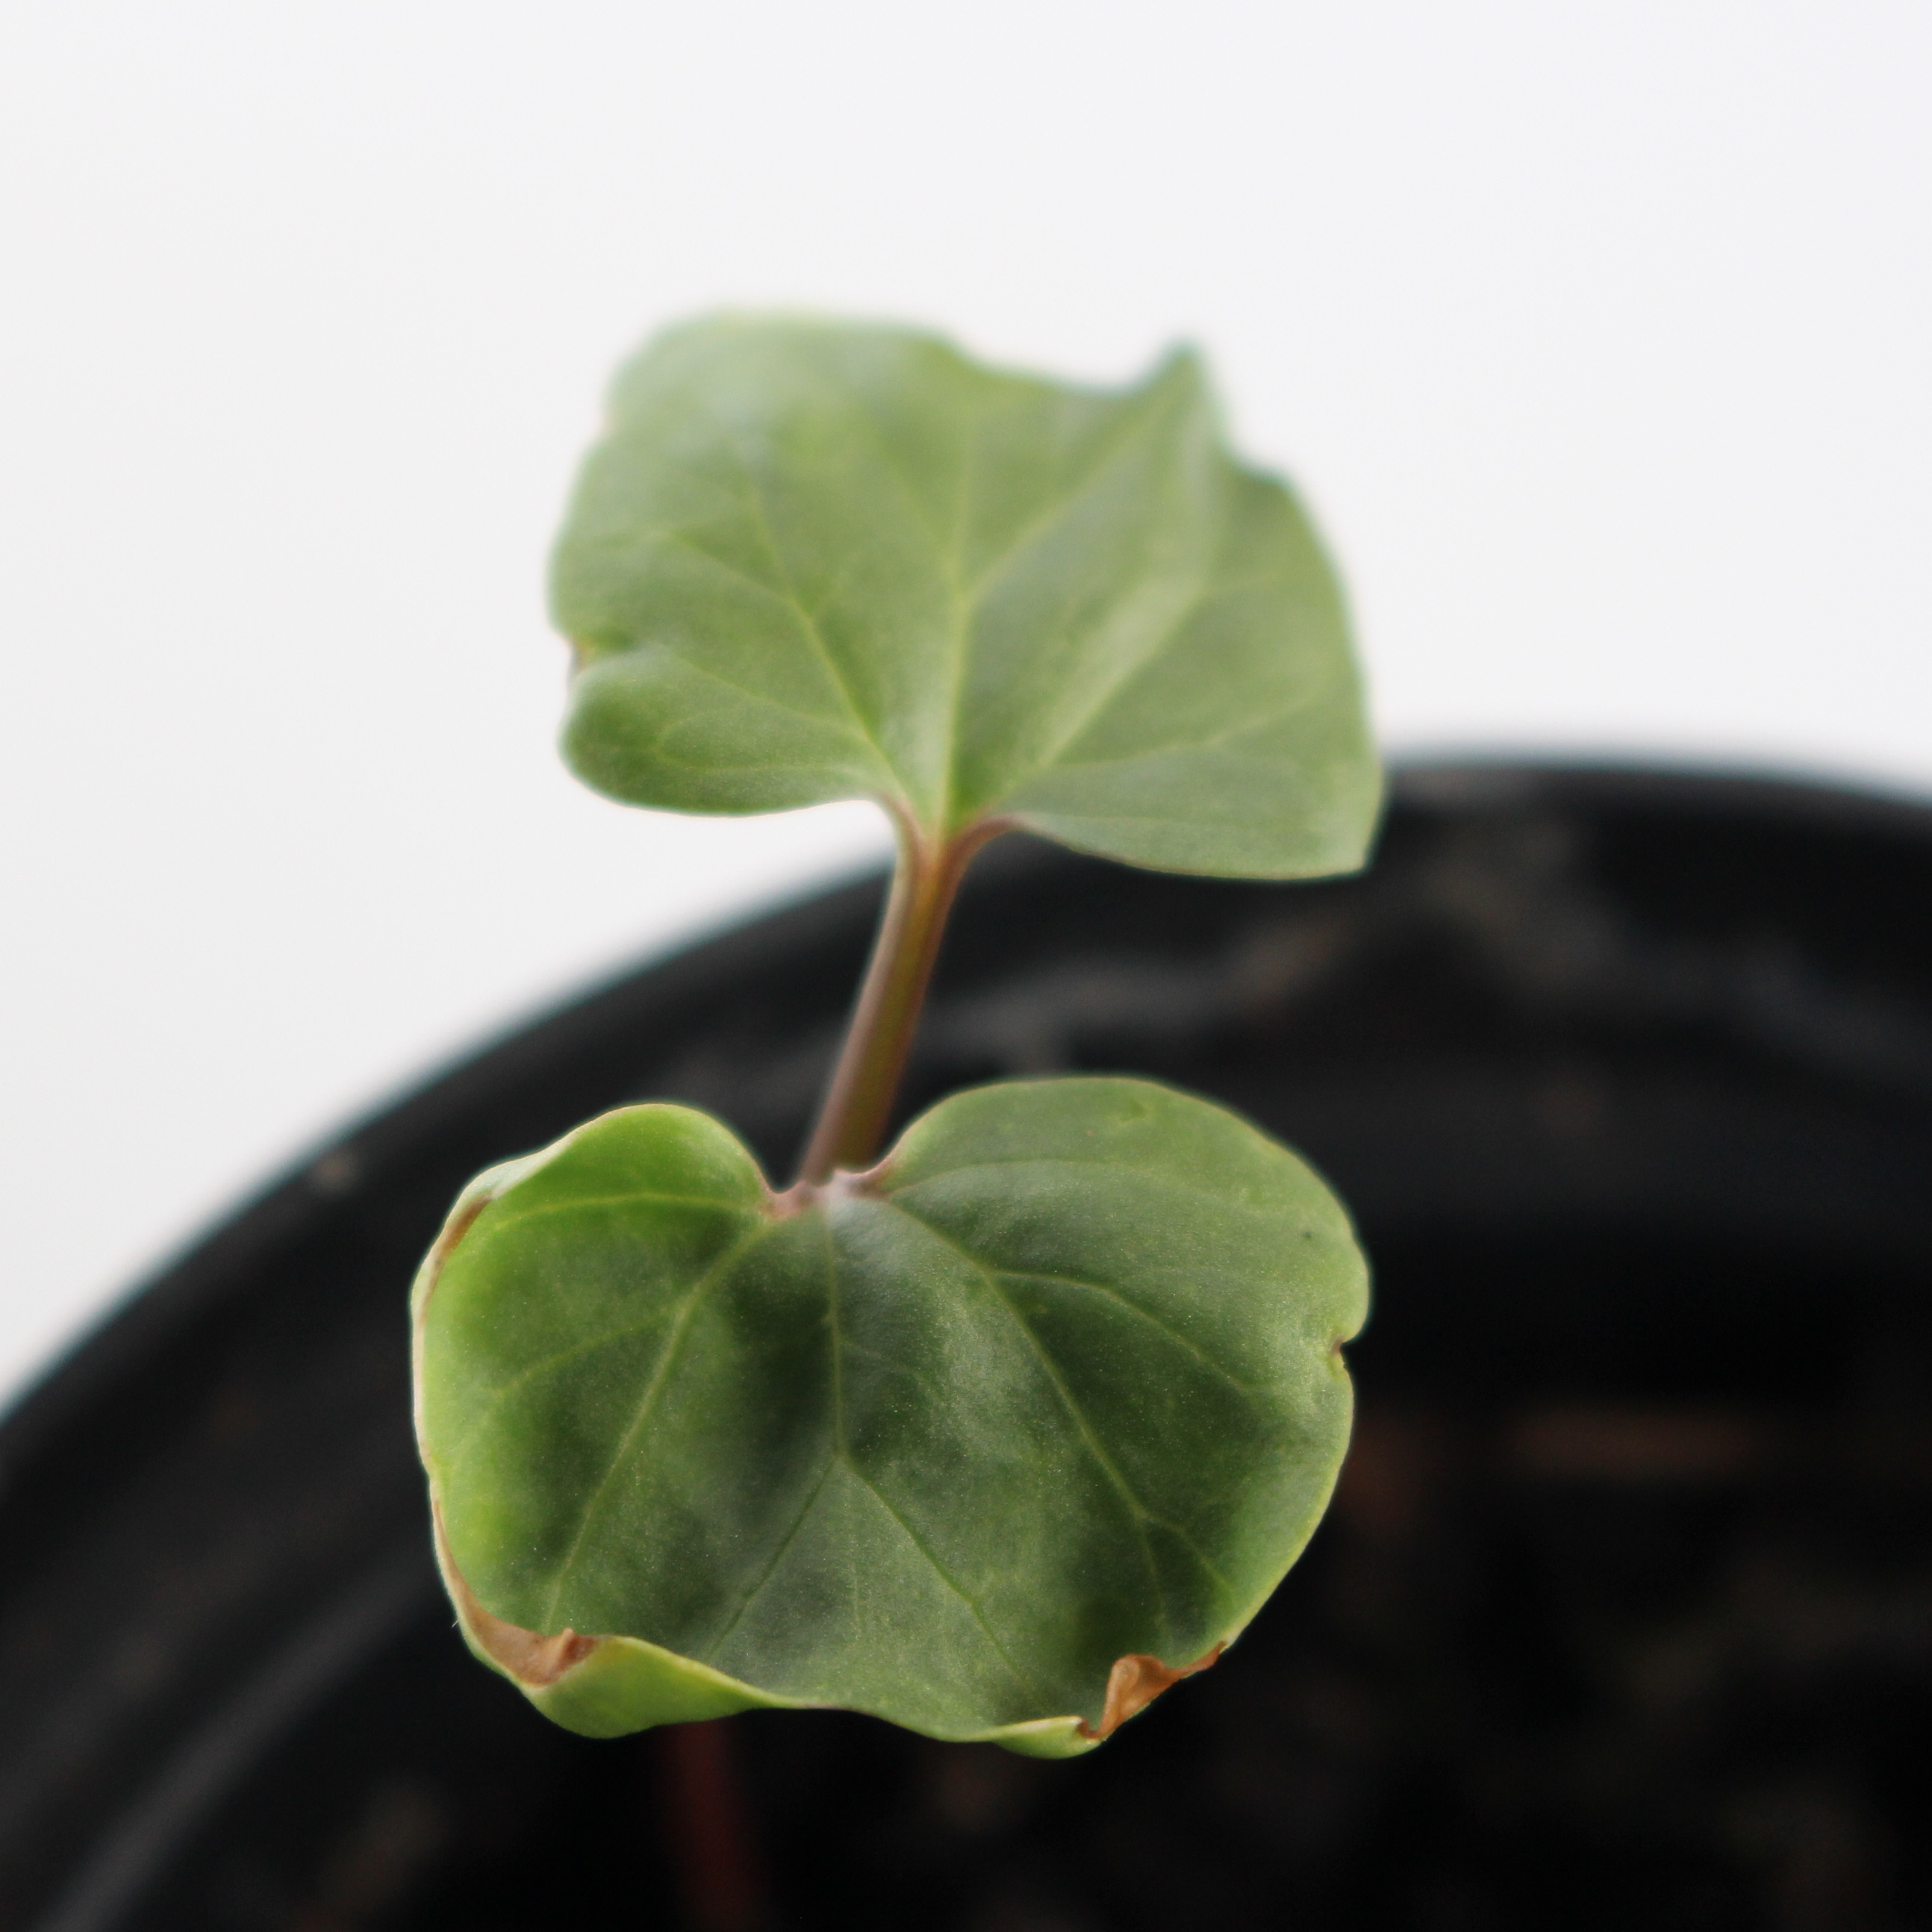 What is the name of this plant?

Convolvulus arvensis
